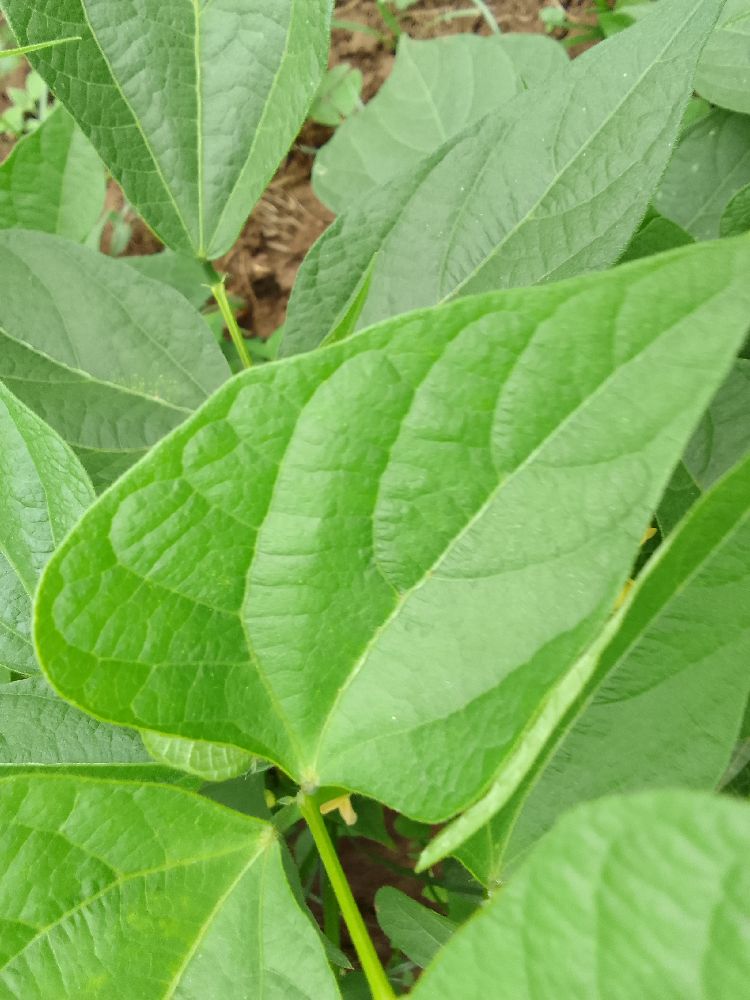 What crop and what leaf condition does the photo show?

common bean, healthy
